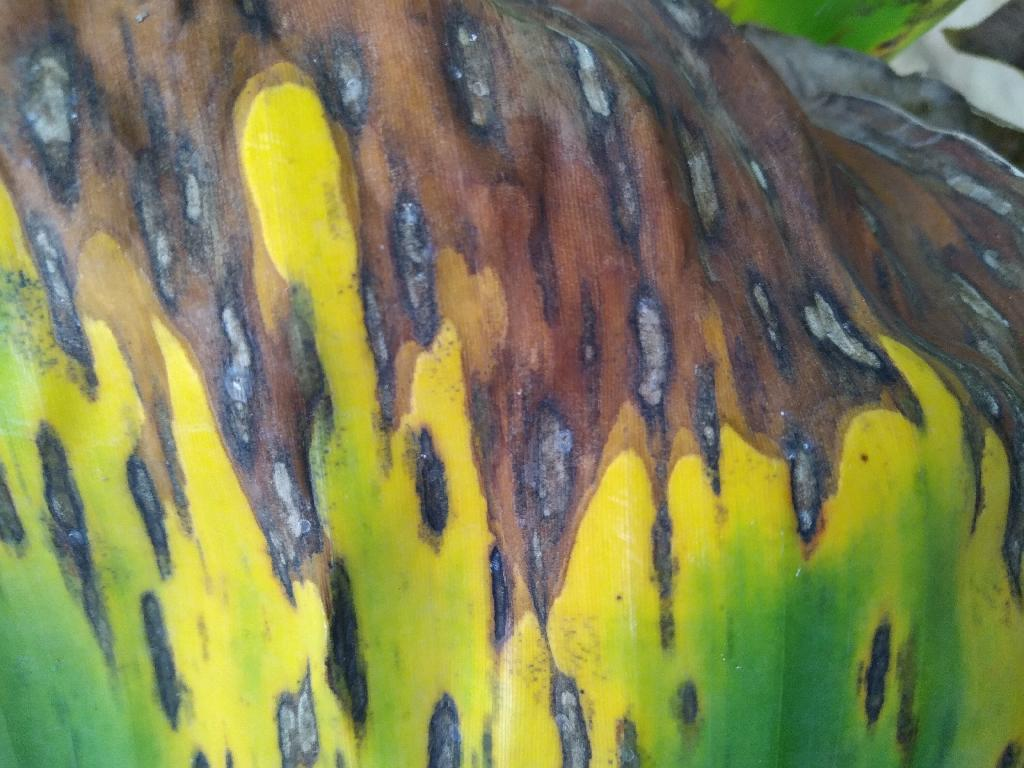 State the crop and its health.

banana, black sigatoka
